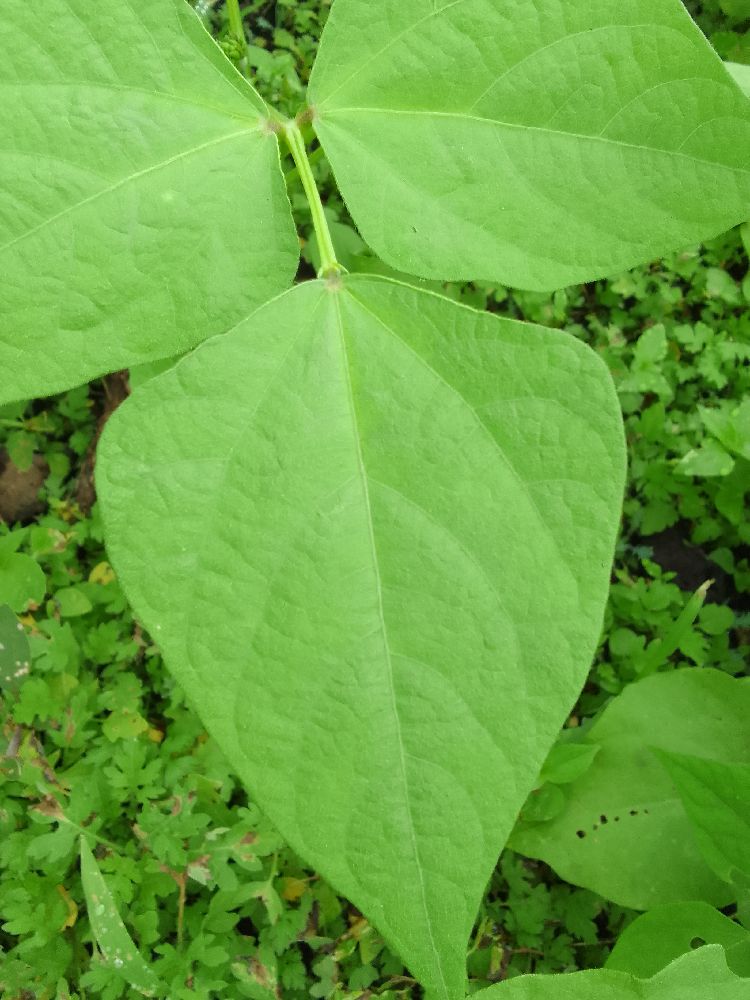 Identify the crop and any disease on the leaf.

common bean, healthy
